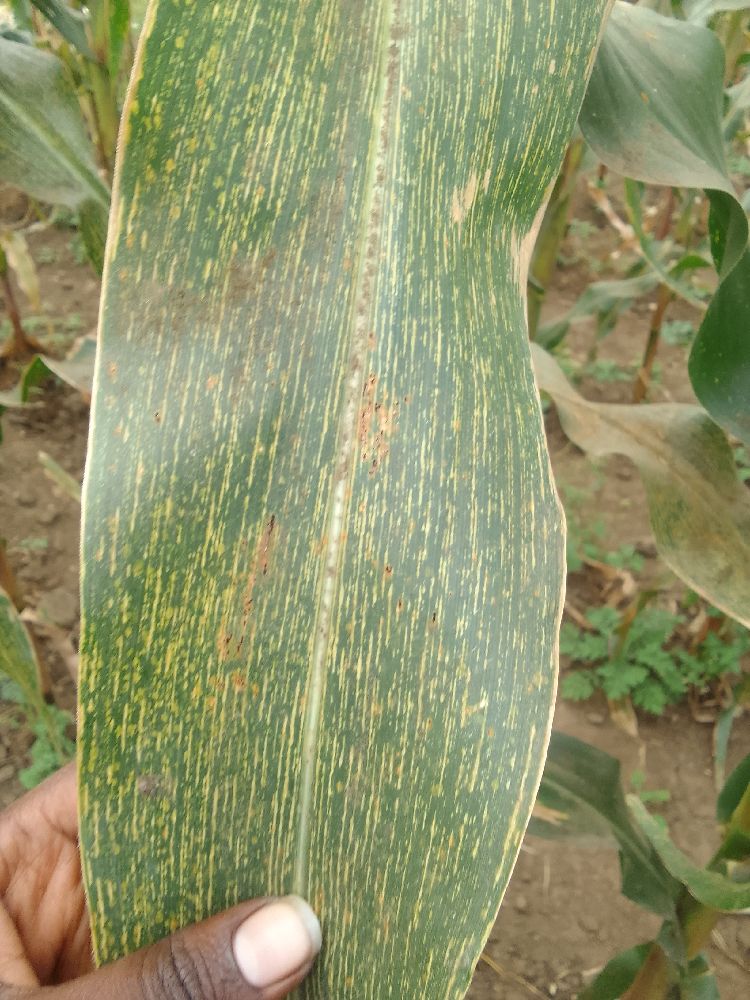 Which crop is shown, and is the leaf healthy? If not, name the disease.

maize, maize streak virus
